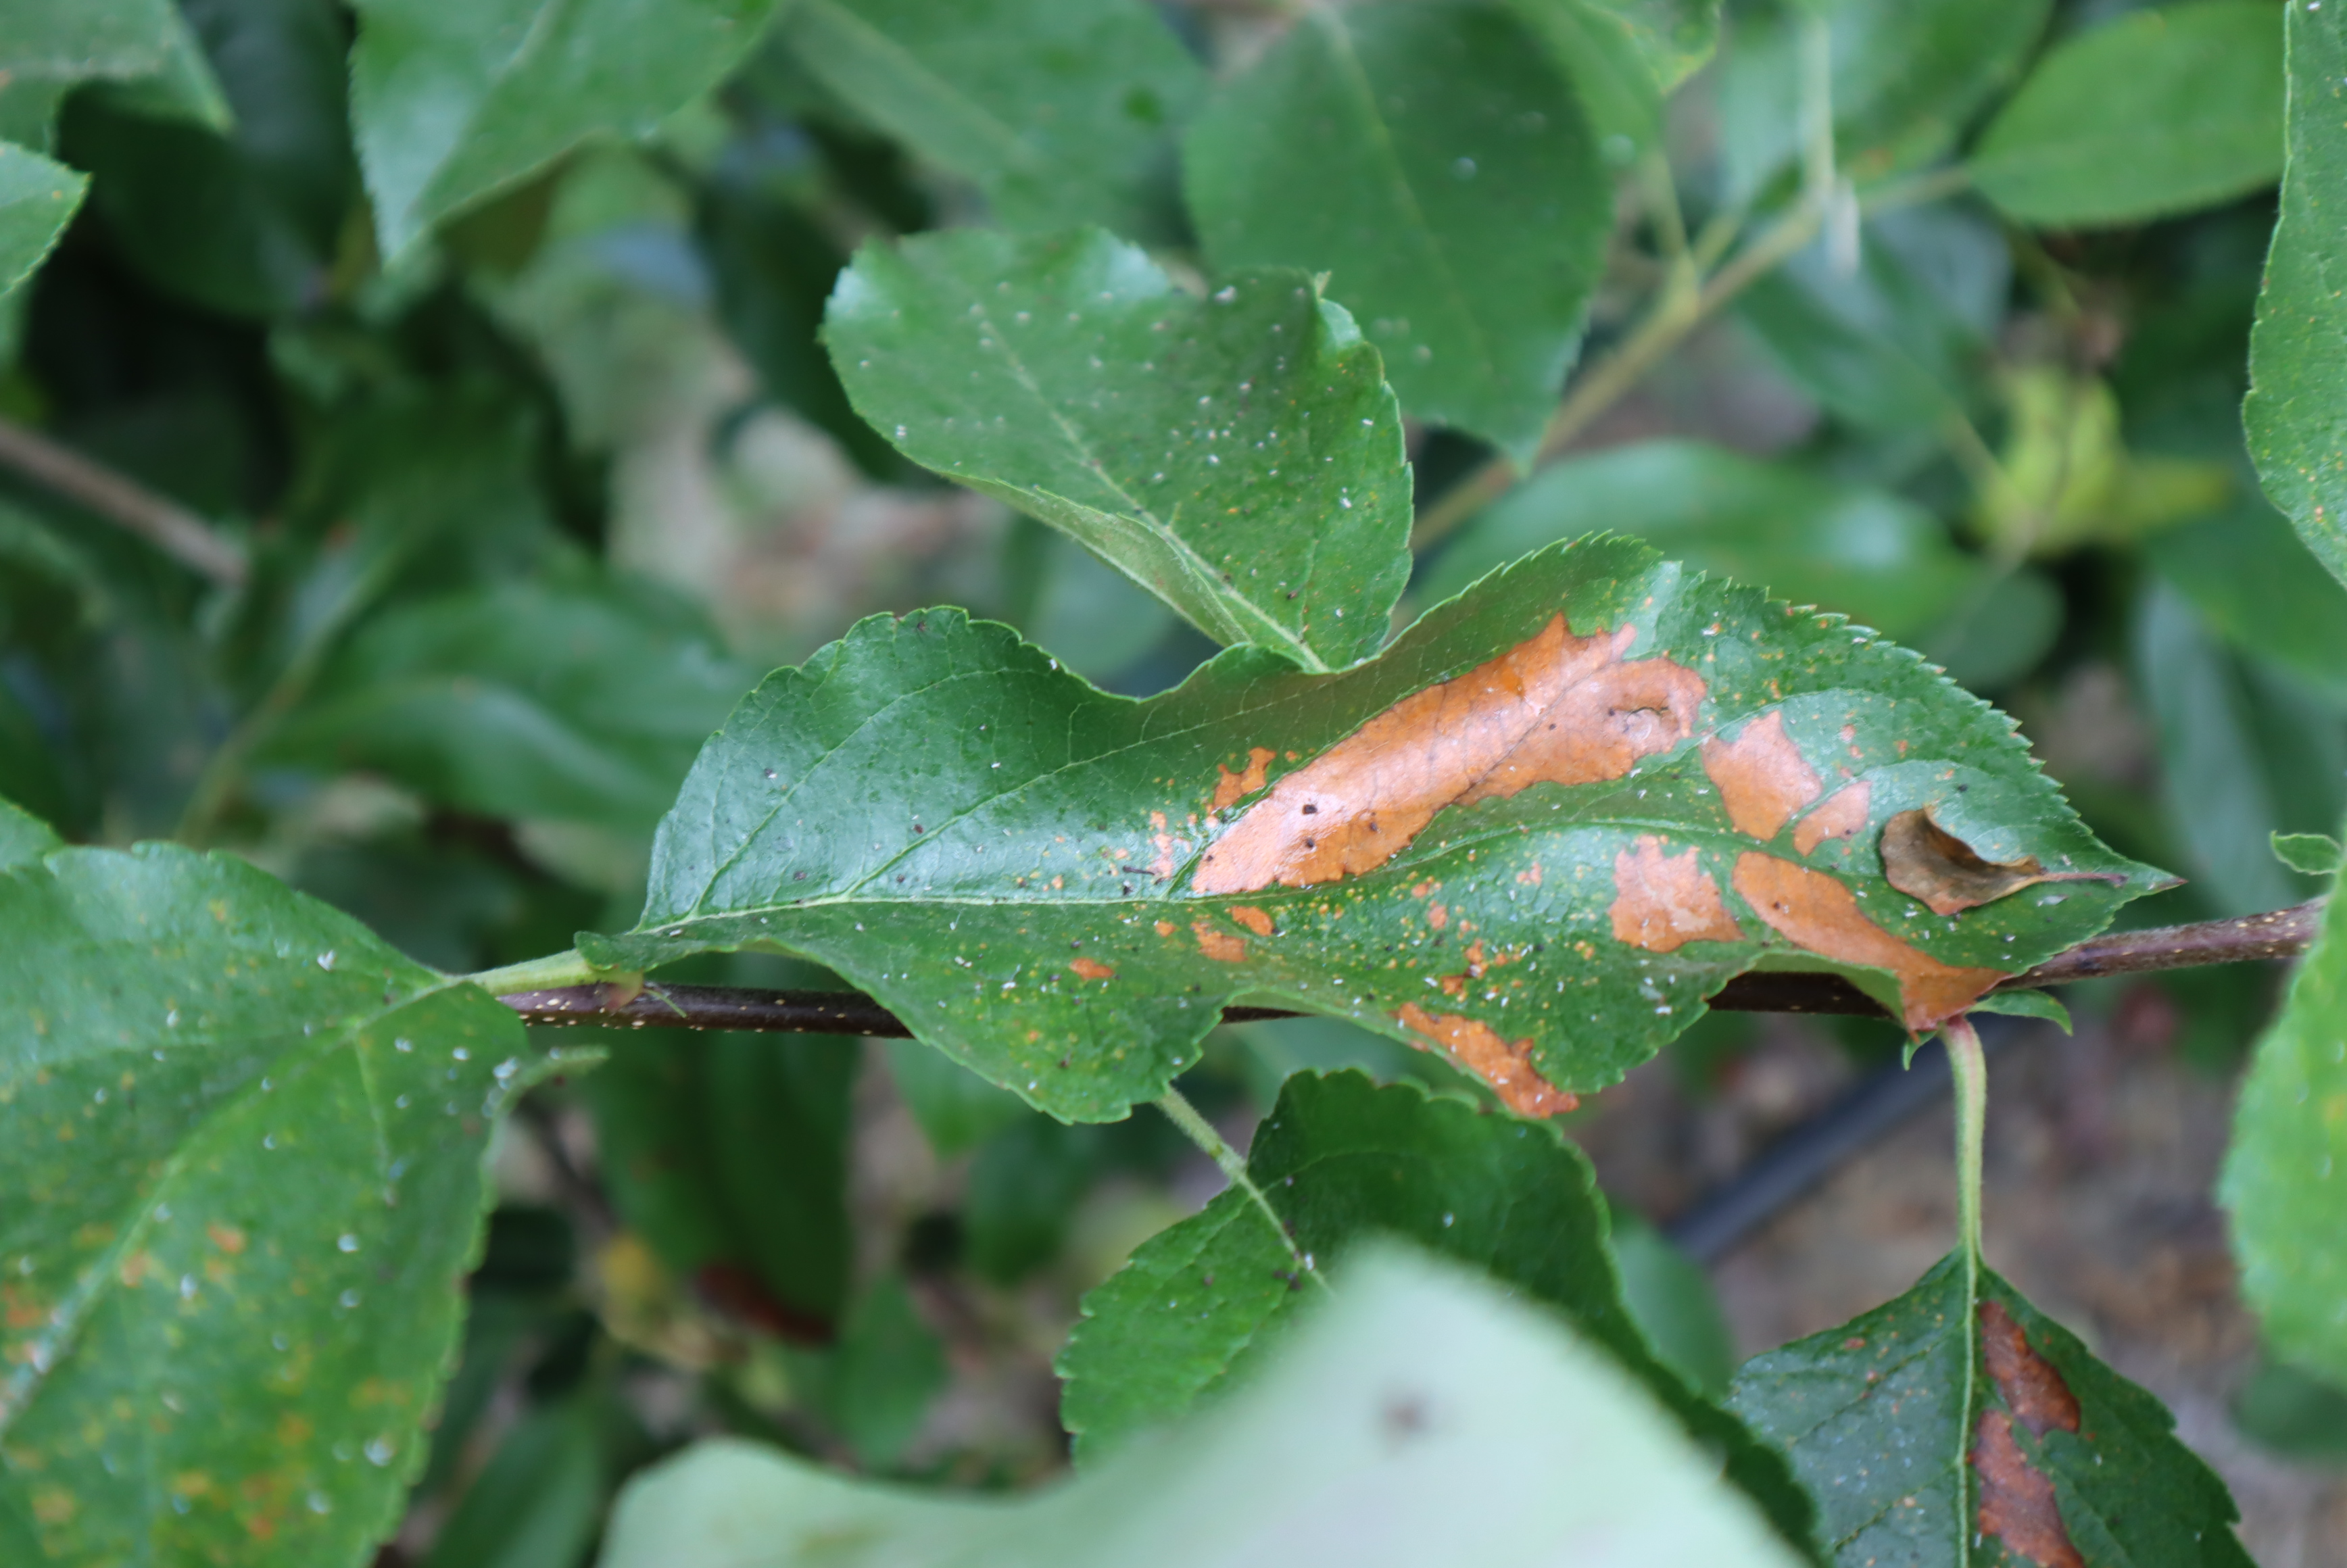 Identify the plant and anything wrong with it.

apple, alternaria, aphids, mites
